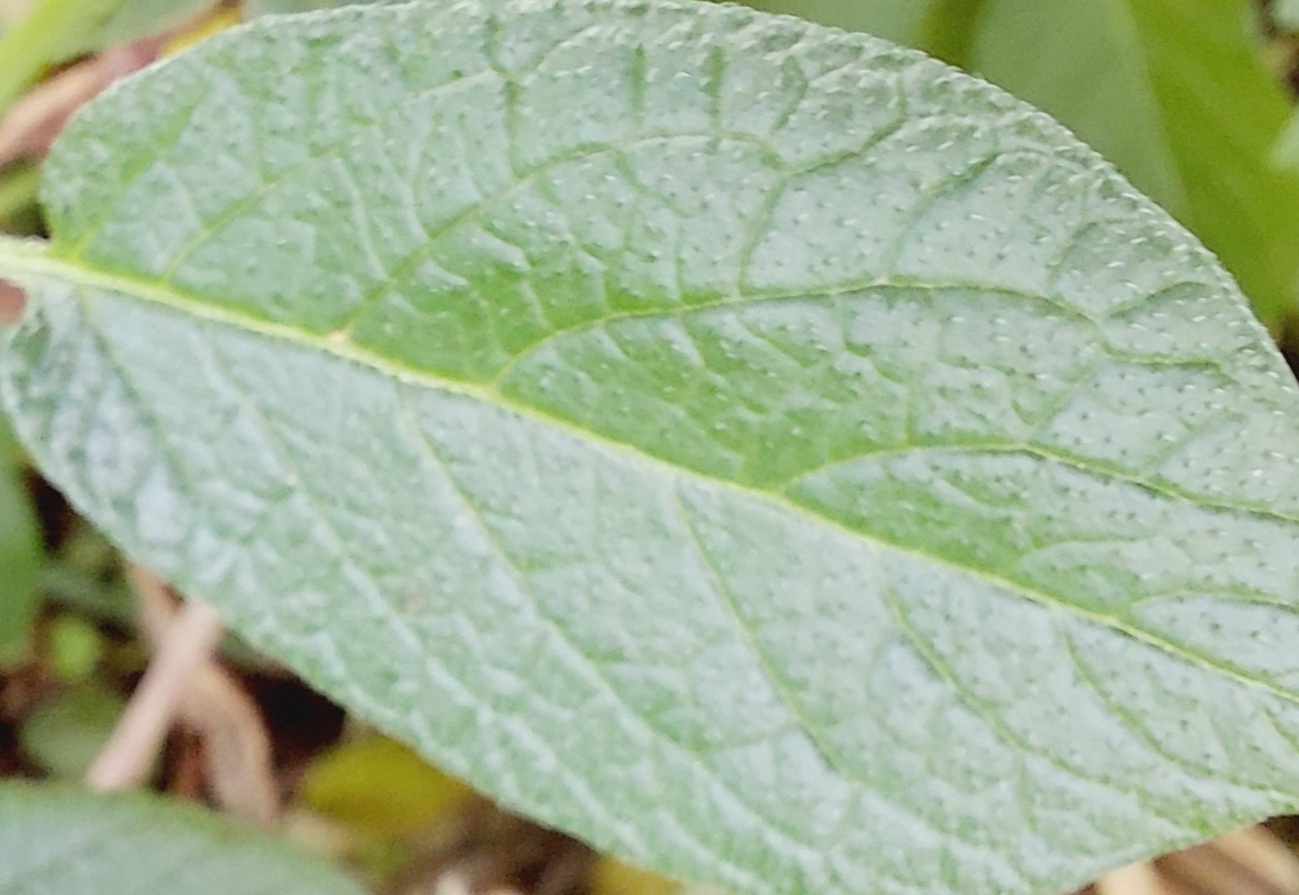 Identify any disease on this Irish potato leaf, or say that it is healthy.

healthy
